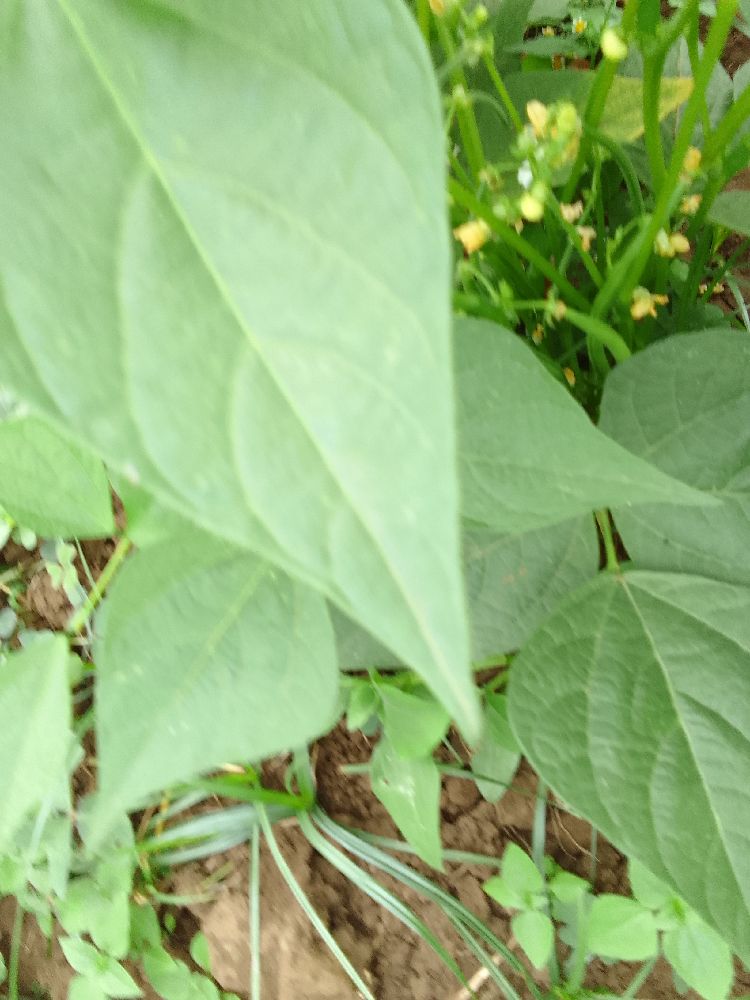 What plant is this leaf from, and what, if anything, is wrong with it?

common bean, healthy
